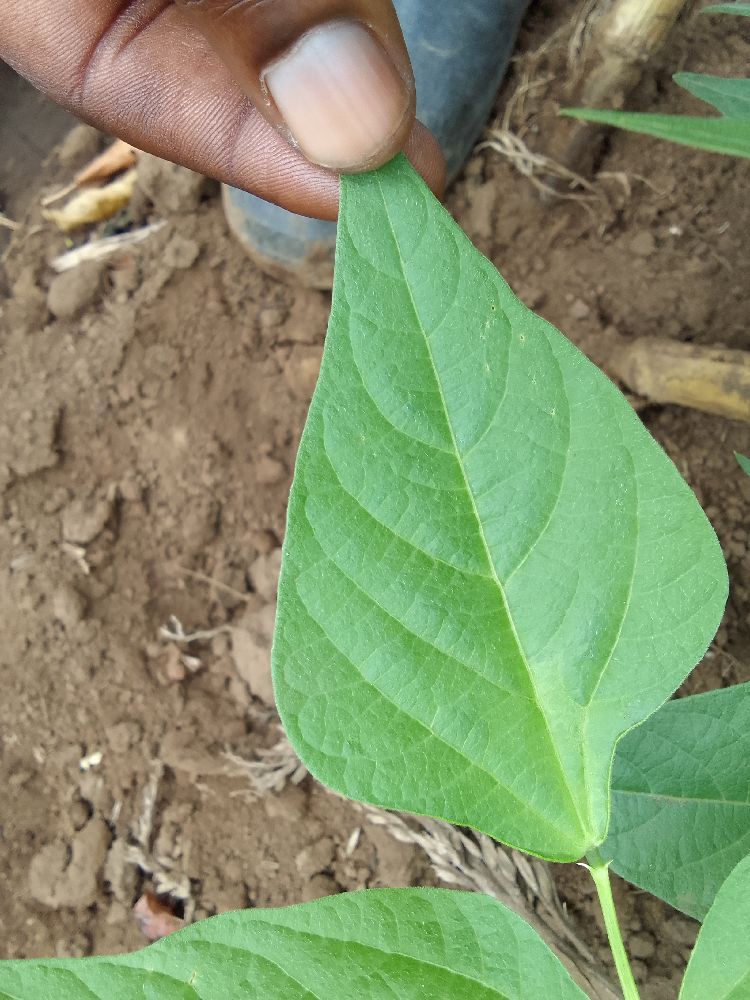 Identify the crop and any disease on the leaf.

common bean, healthy
